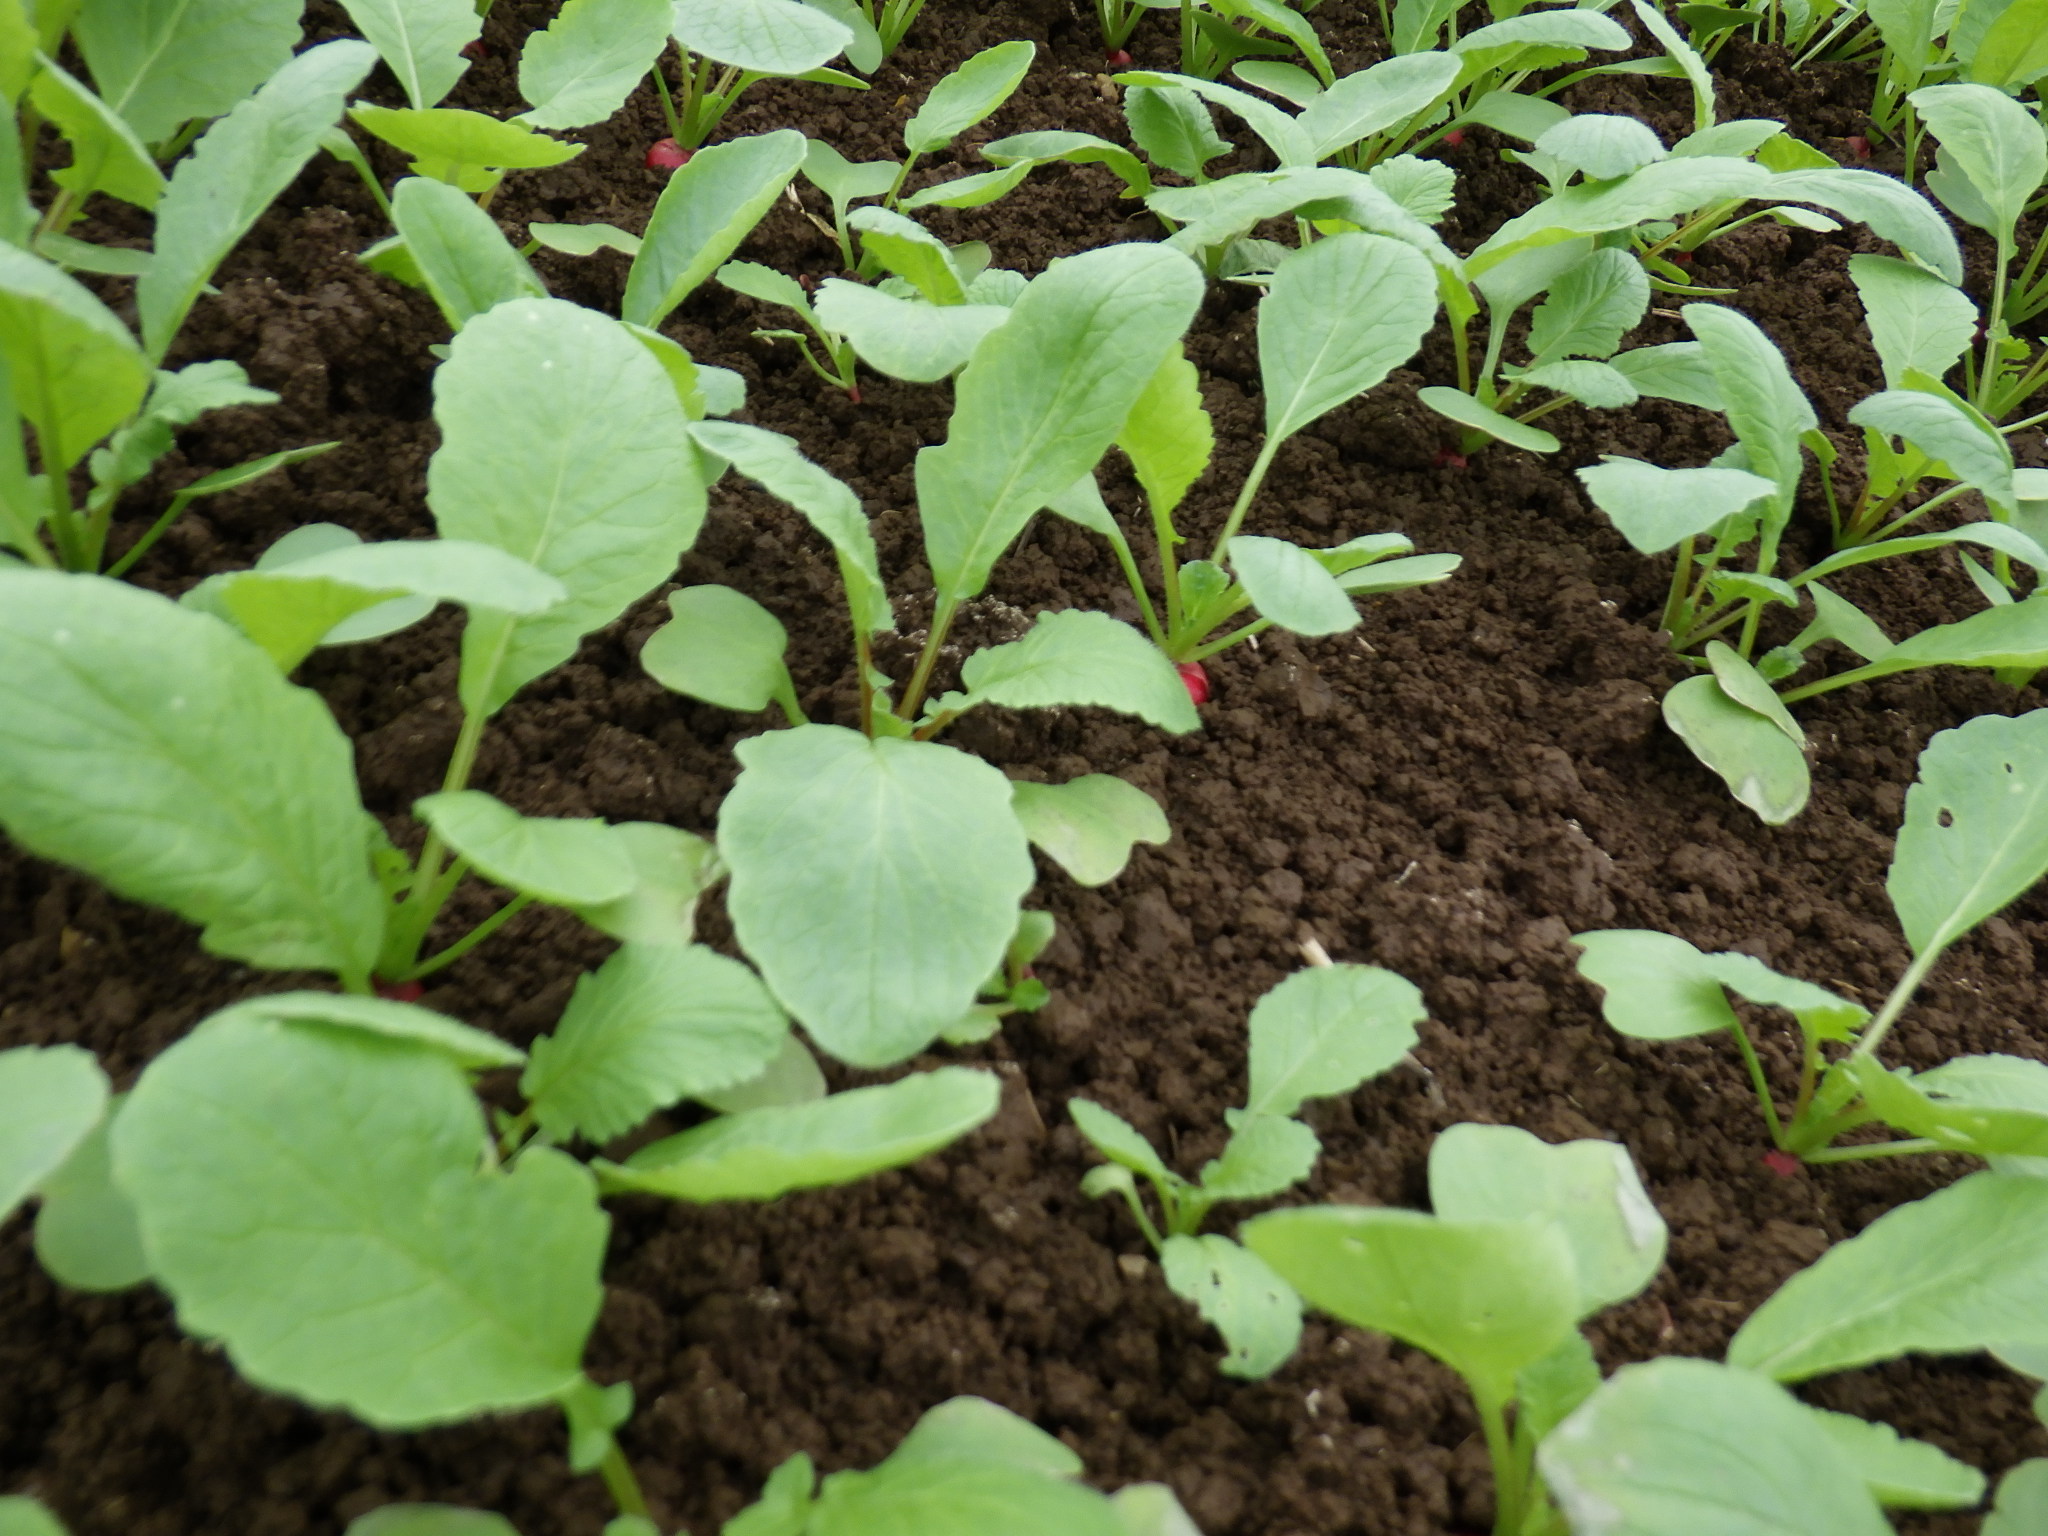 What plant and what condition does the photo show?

radish, healthy
